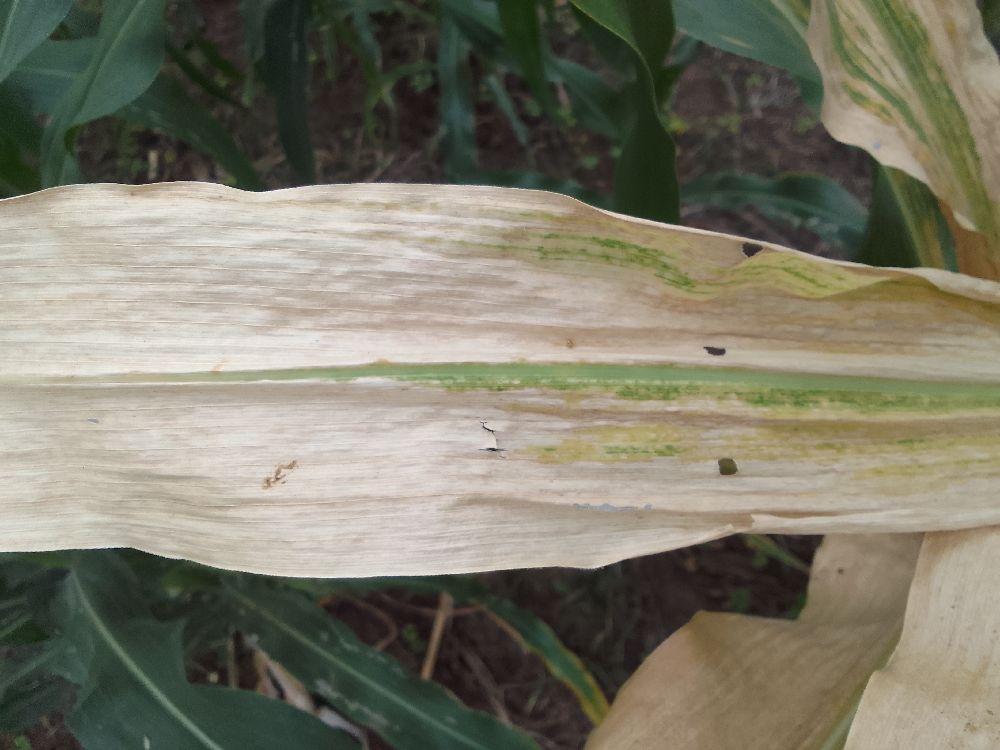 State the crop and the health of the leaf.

maize, maize lethal necrosis
